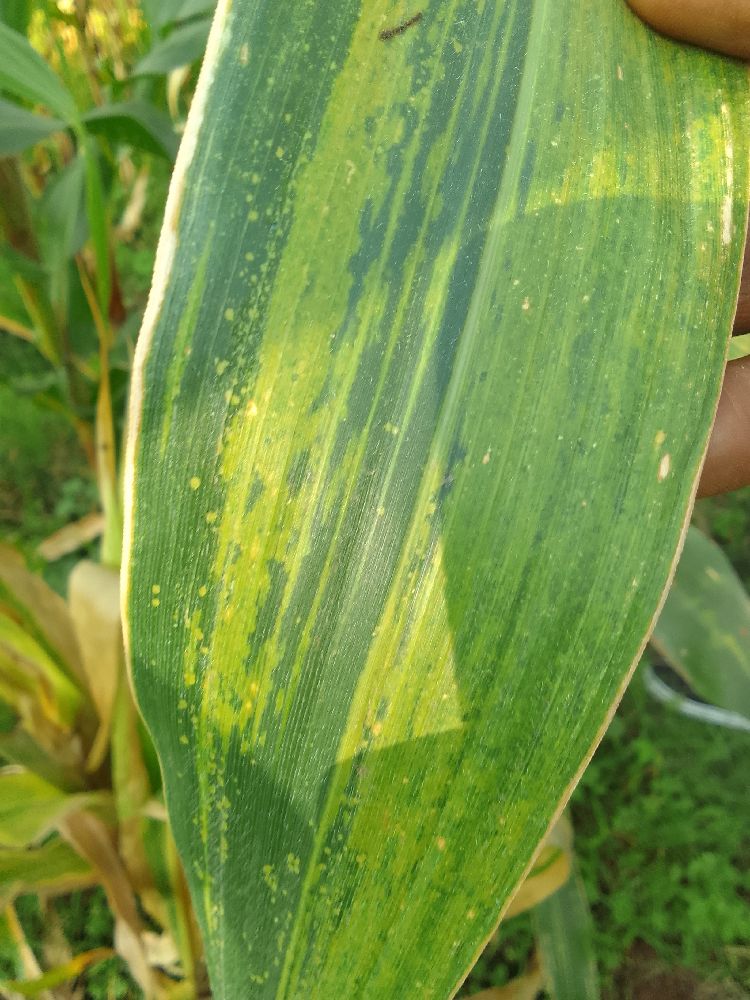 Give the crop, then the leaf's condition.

maize, maize lethal necrosis
